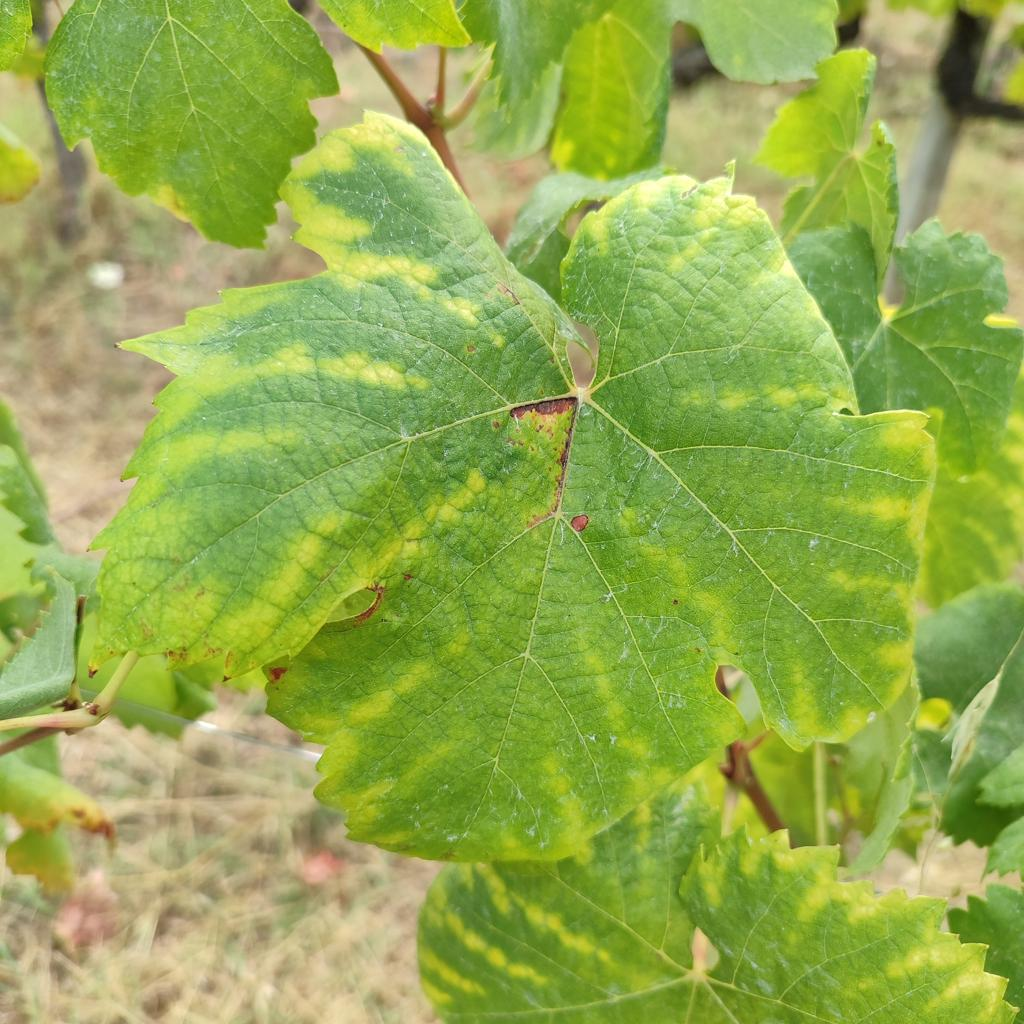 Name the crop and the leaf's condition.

grapevine, esca complex
